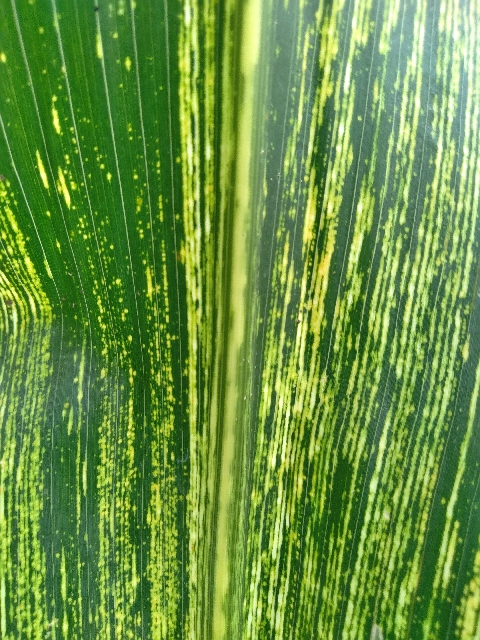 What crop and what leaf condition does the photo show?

maize, maize streak virus
